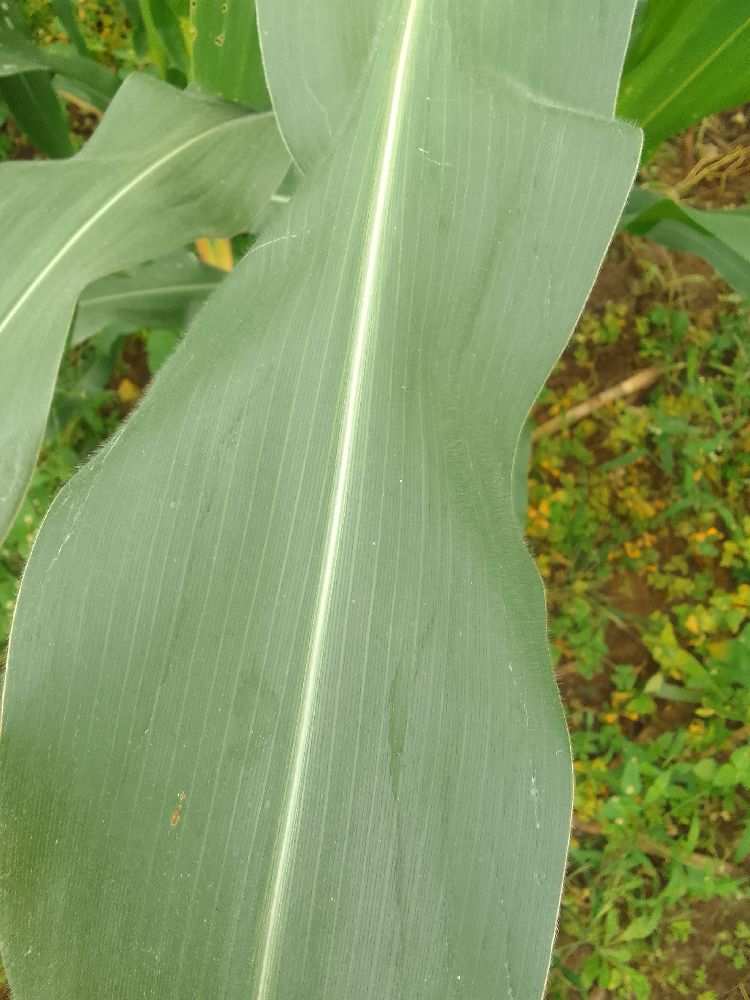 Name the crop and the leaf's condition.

maize, healthy
